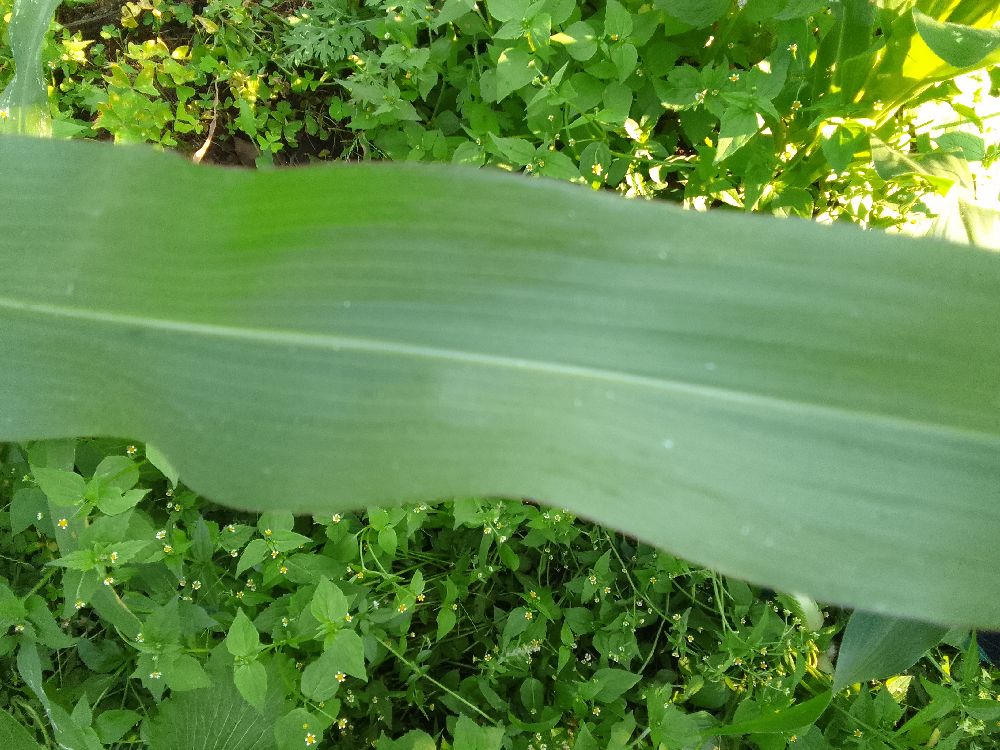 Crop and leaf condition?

maize, healthy
